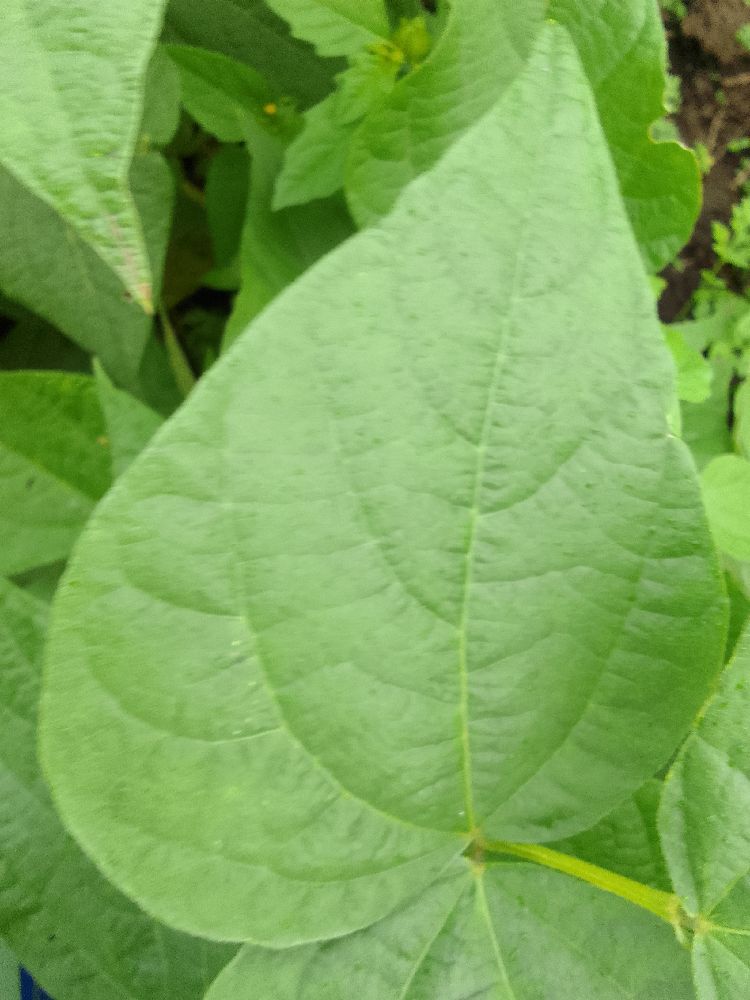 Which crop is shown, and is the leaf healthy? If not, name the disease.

common bean, healthy
